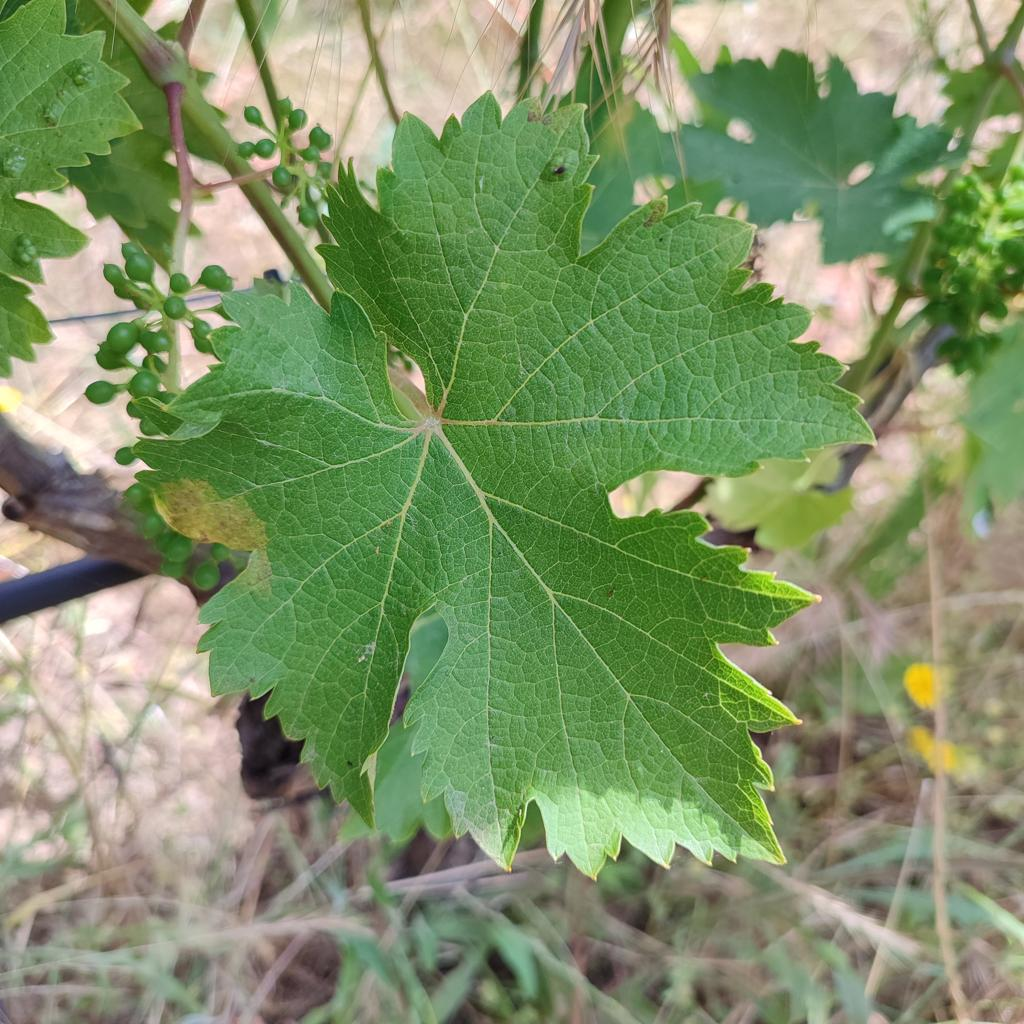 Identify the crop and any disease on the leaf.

grapevine, downy mildew
